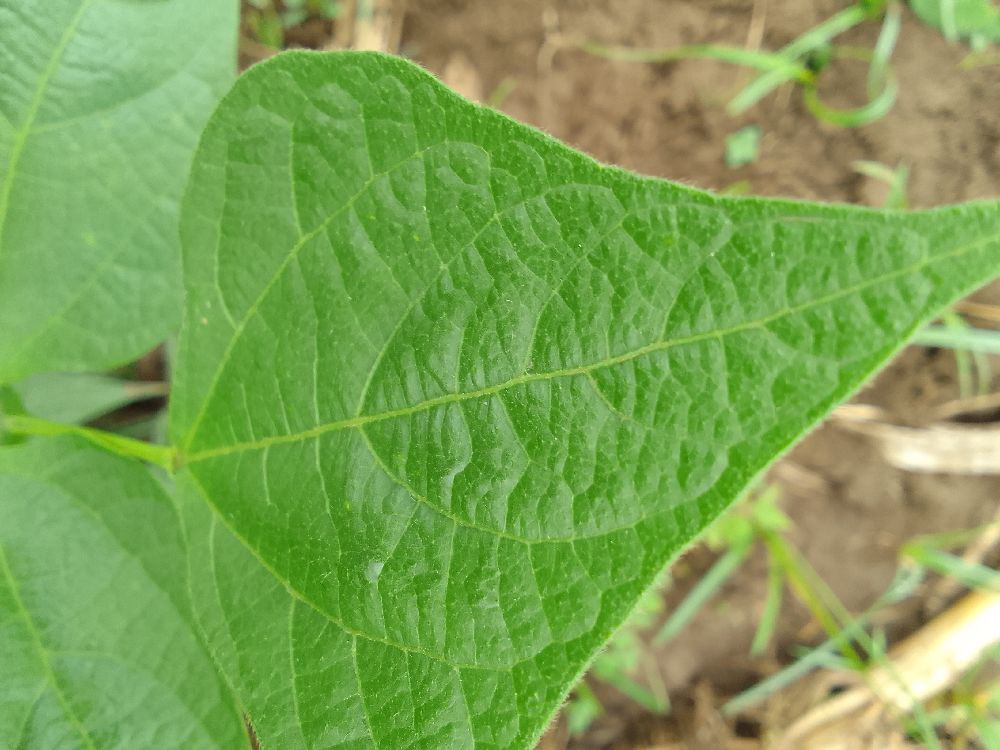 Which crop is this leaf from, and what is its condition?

common bean, healthy
